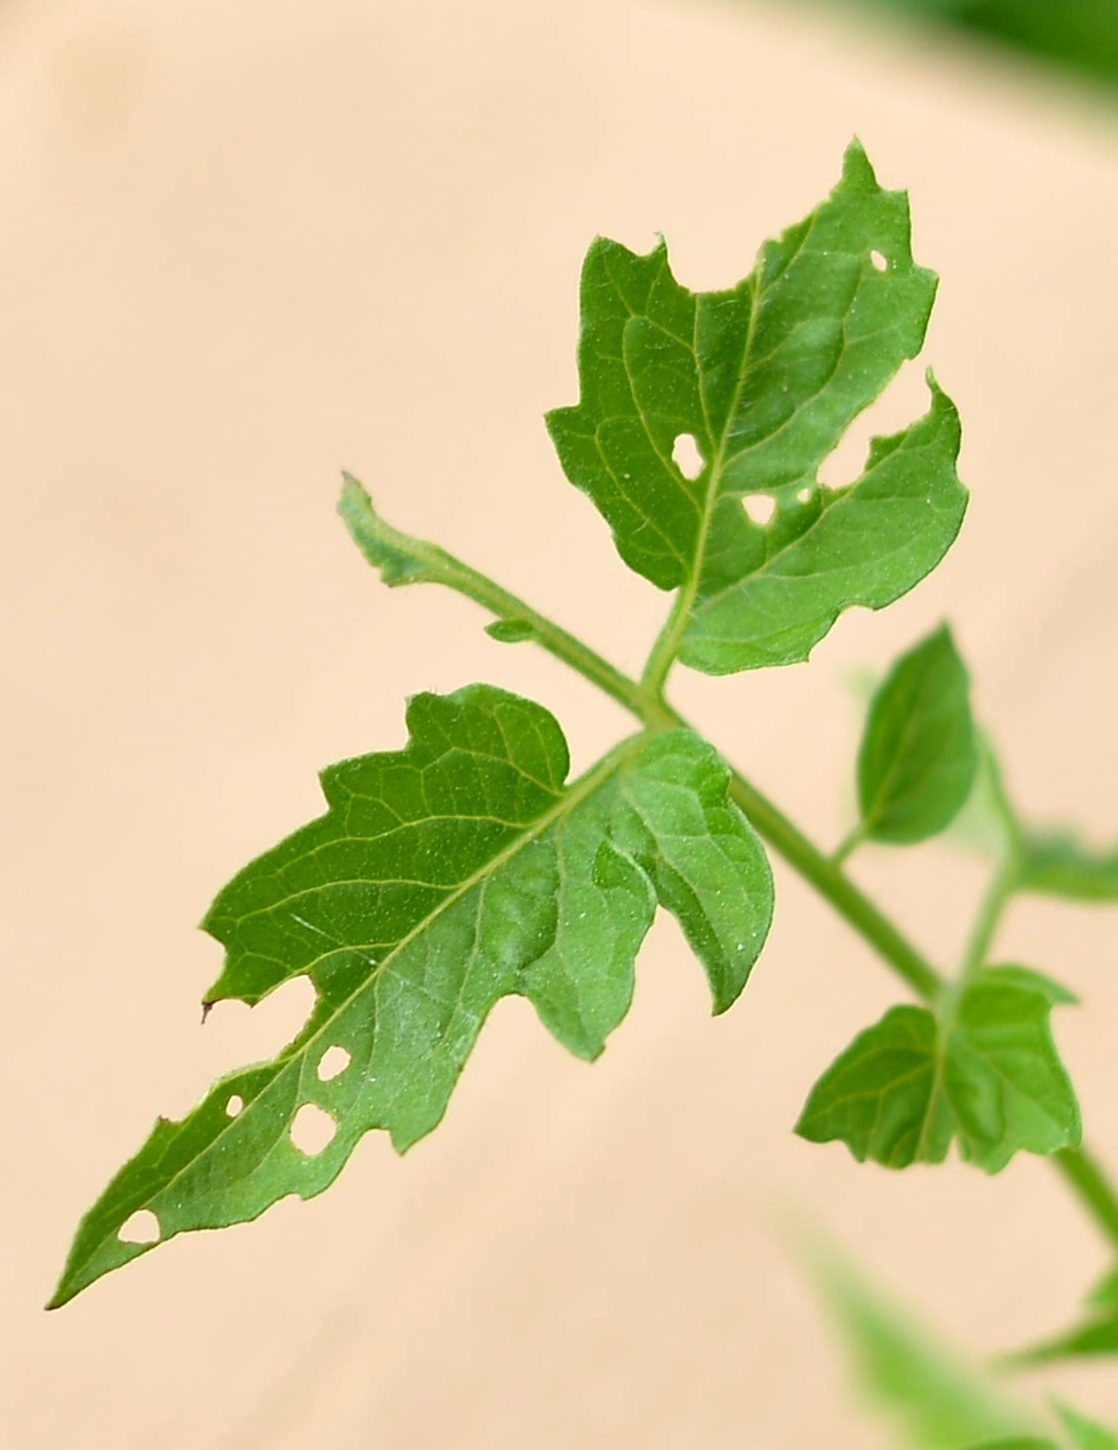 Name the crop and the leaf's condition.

tomato, infected
